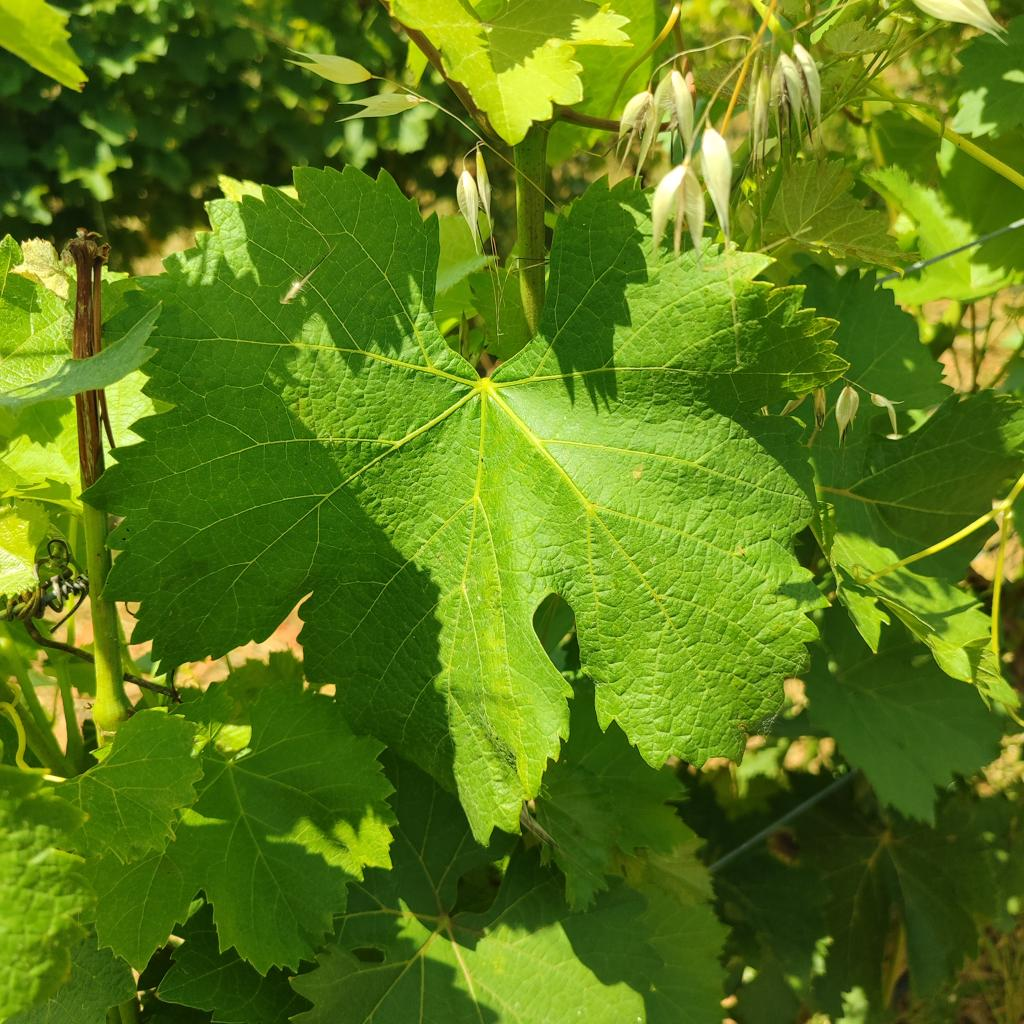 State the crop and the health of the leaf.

grapevine, healthy
